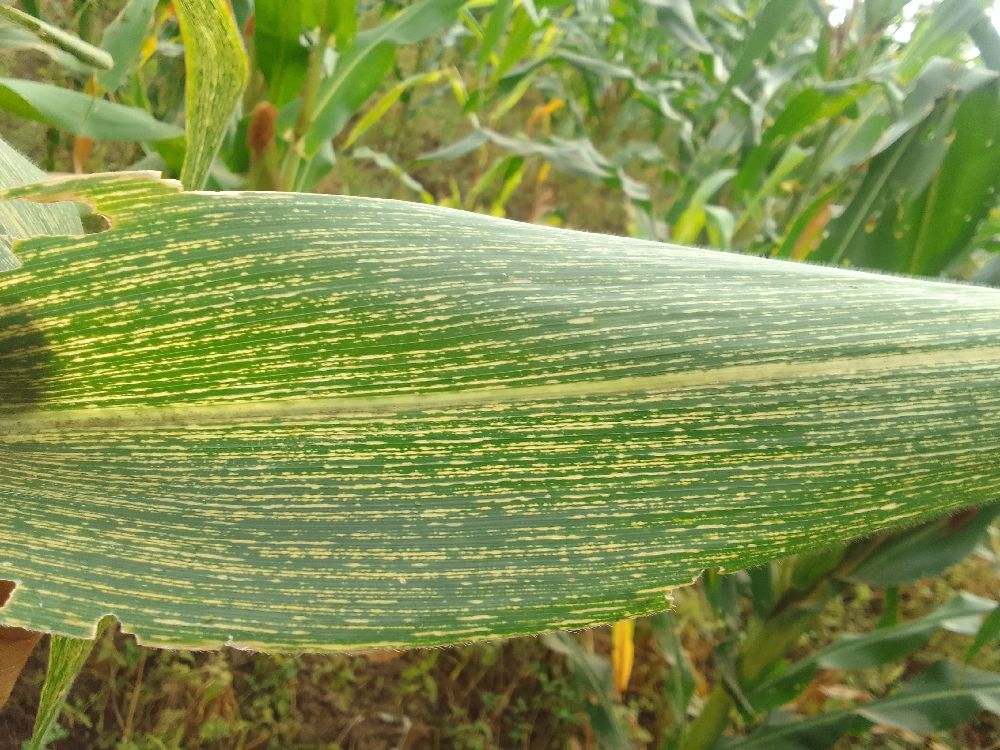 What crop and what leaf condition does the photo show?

maize, maize streak virus
